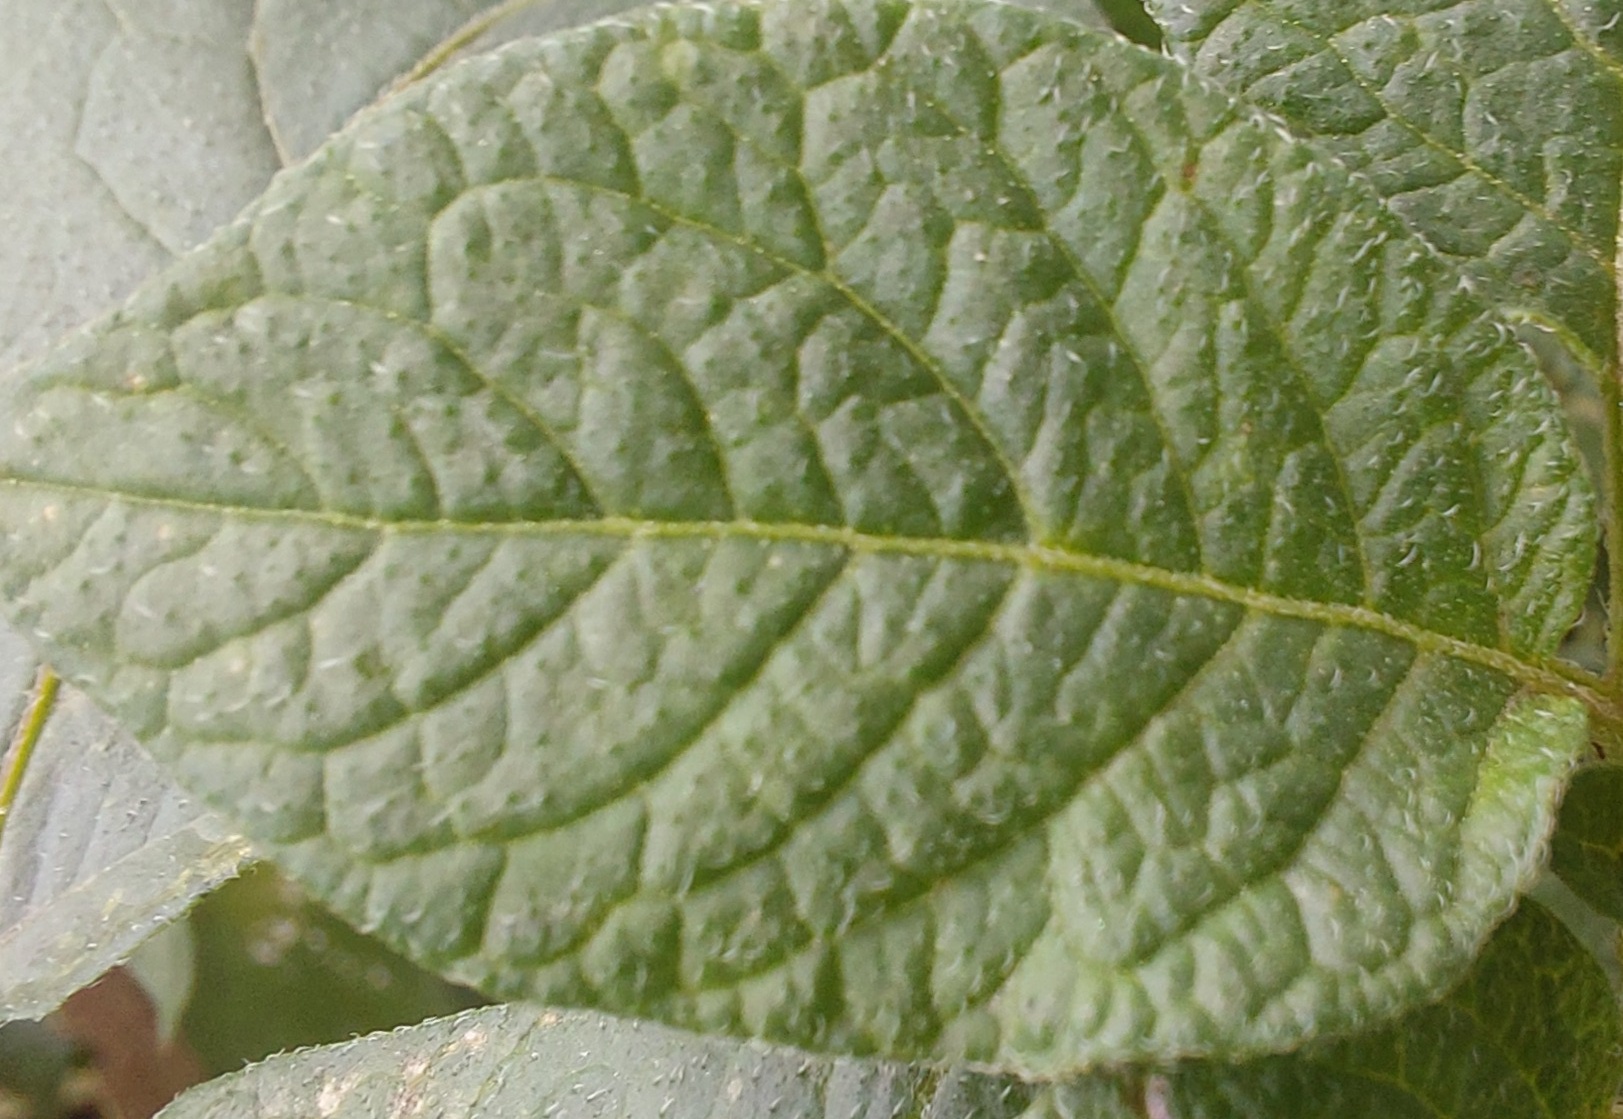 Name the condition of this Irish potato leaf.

healthy
